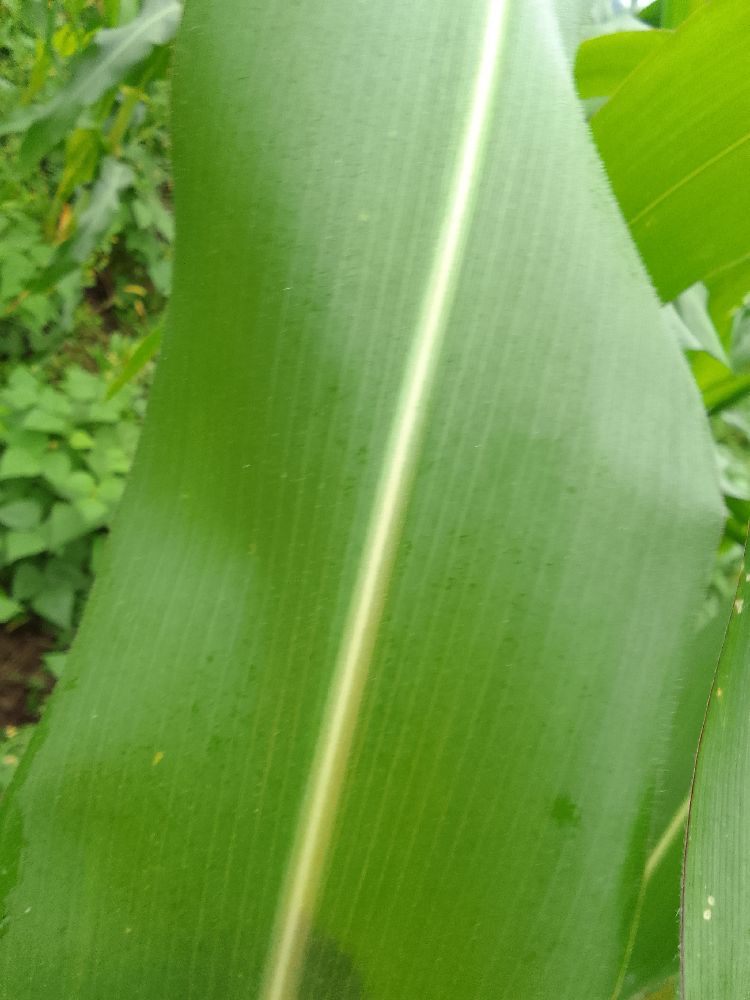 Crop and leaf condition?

maize, healthy
